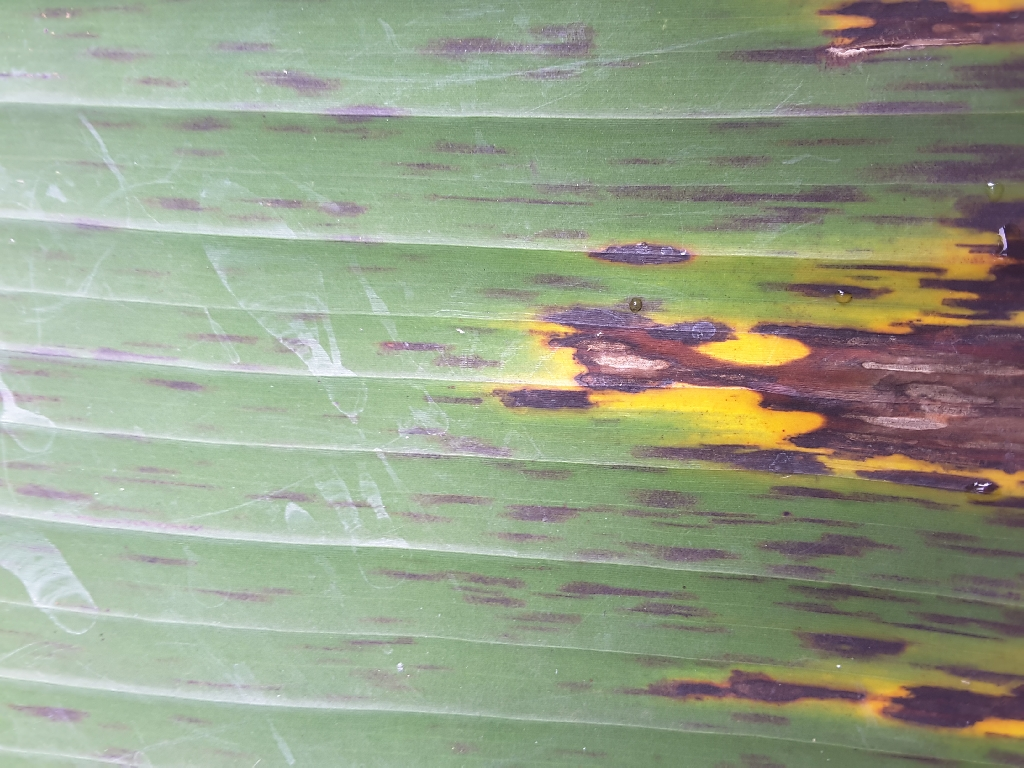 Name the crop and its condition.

banana, black sigatoka
